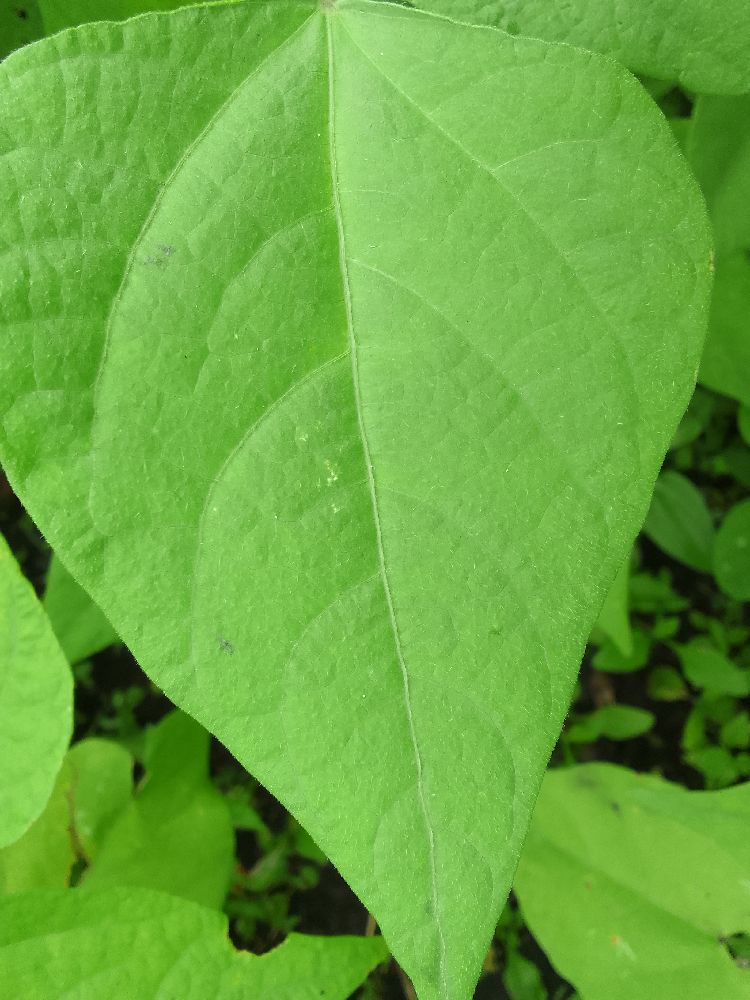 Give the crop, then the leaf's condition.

common bean, healthy
